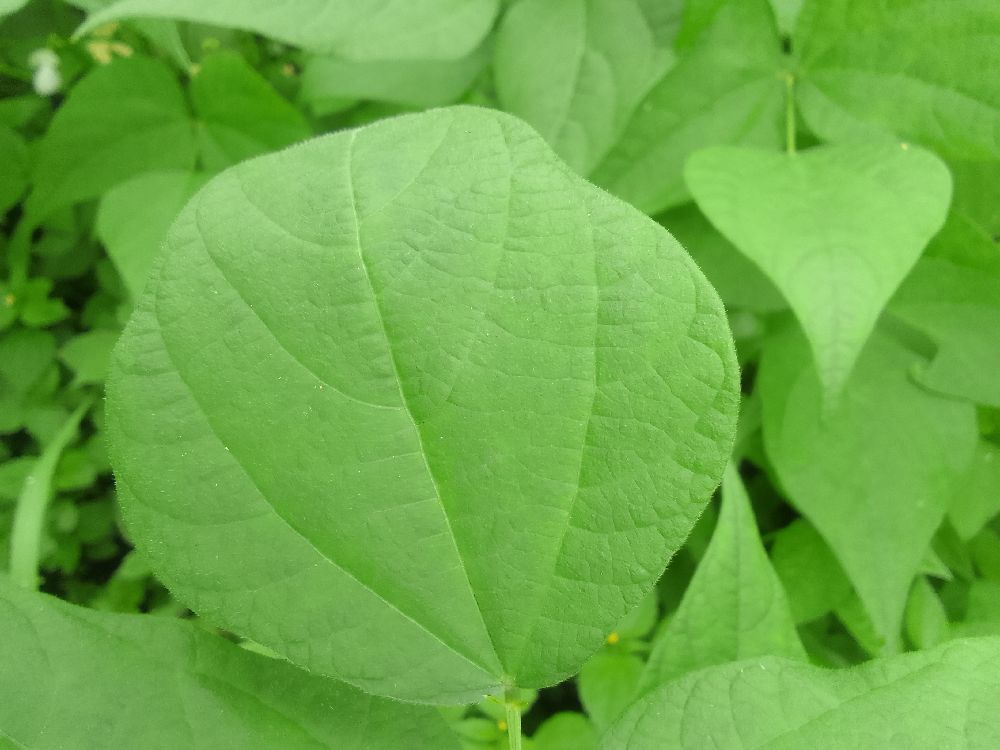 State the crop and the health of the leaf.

common bean, healthy
